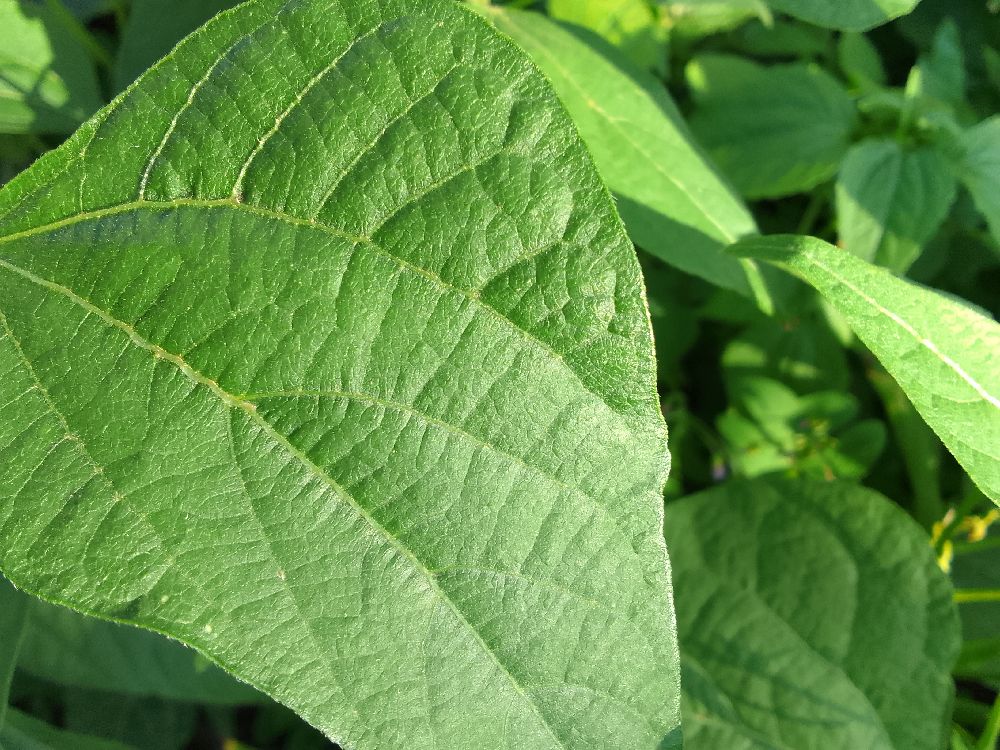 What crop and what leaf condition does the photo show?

common bean, healthy
